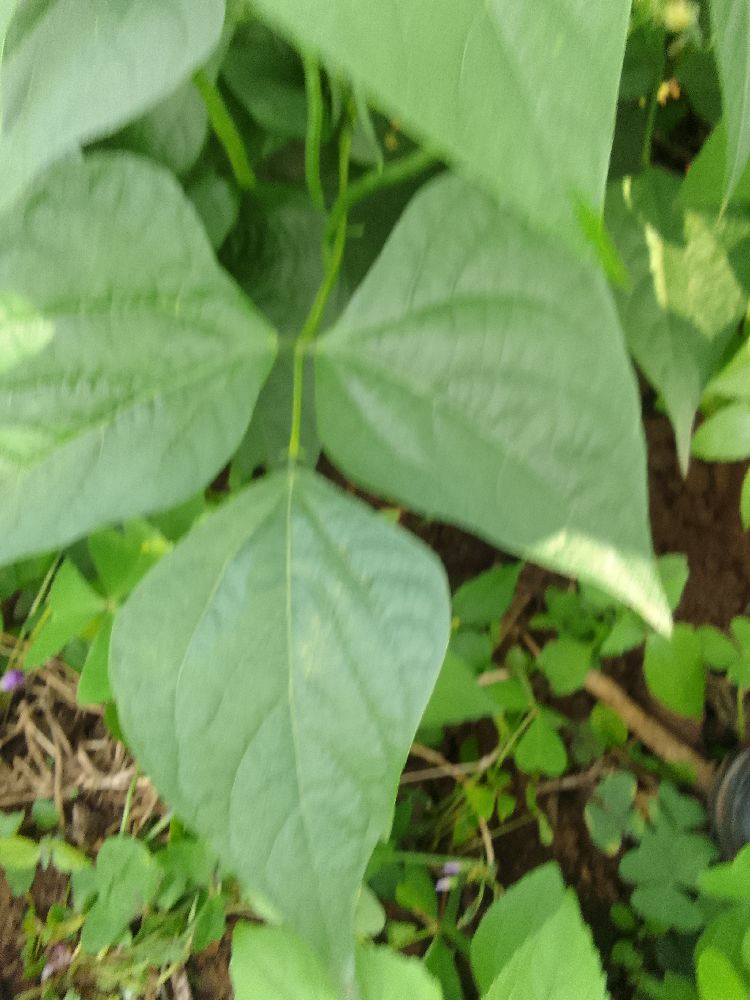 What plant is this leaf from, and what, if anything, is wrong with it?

common bean, healthy
